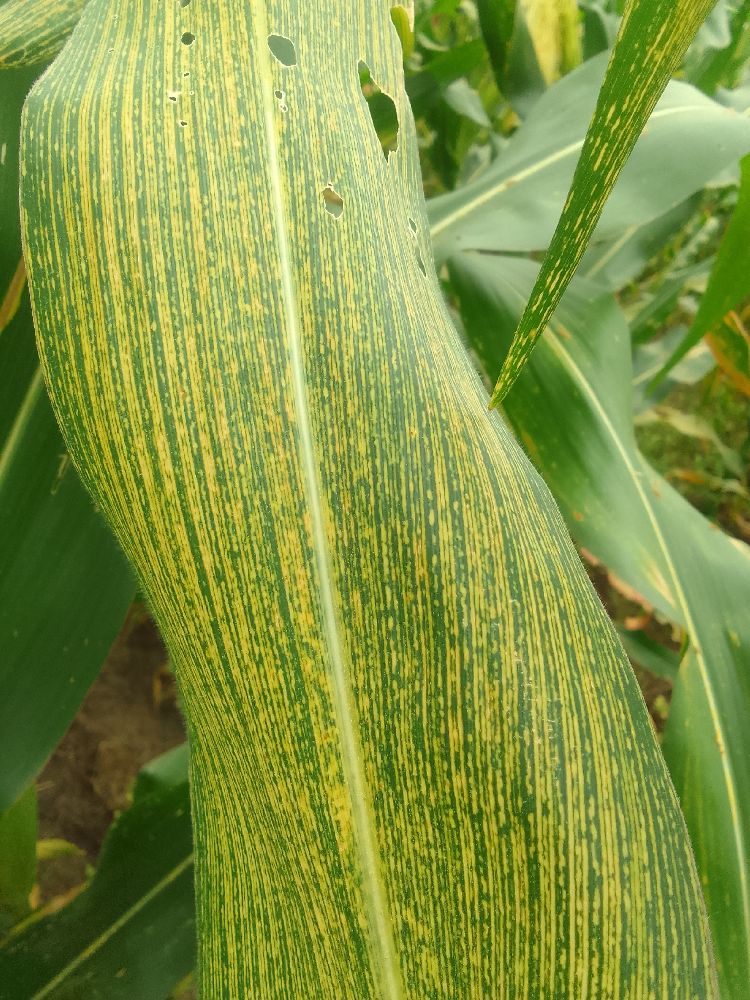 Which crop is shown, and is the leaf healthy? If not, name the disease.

maize, maize streak virus
